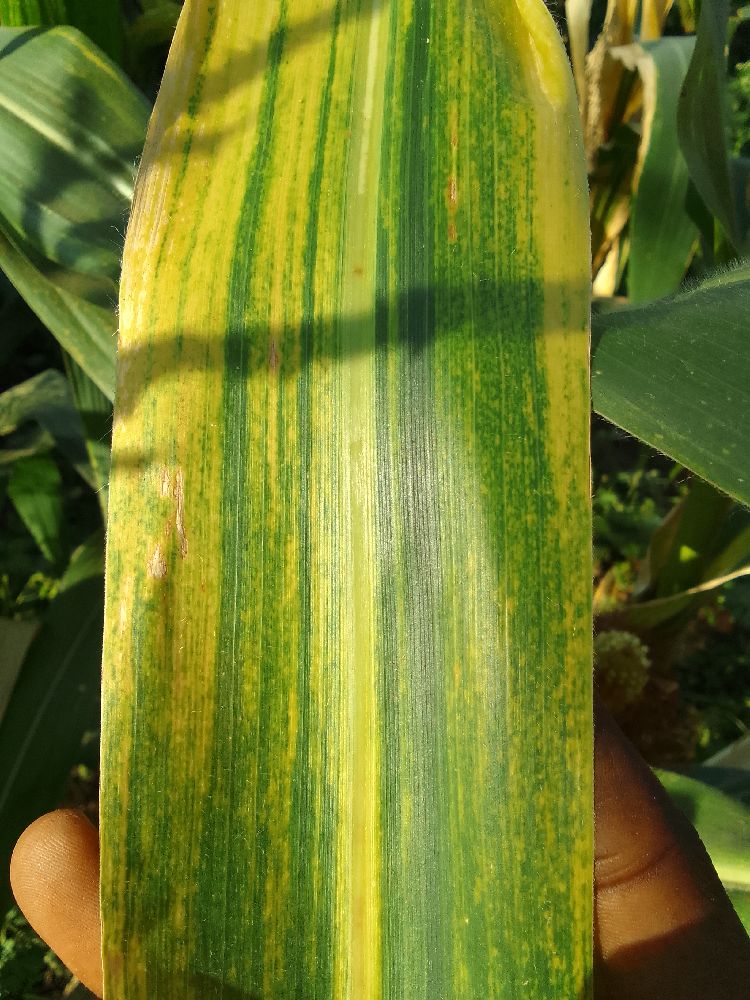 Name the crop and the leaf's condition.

maize, maize lethal necrosis
